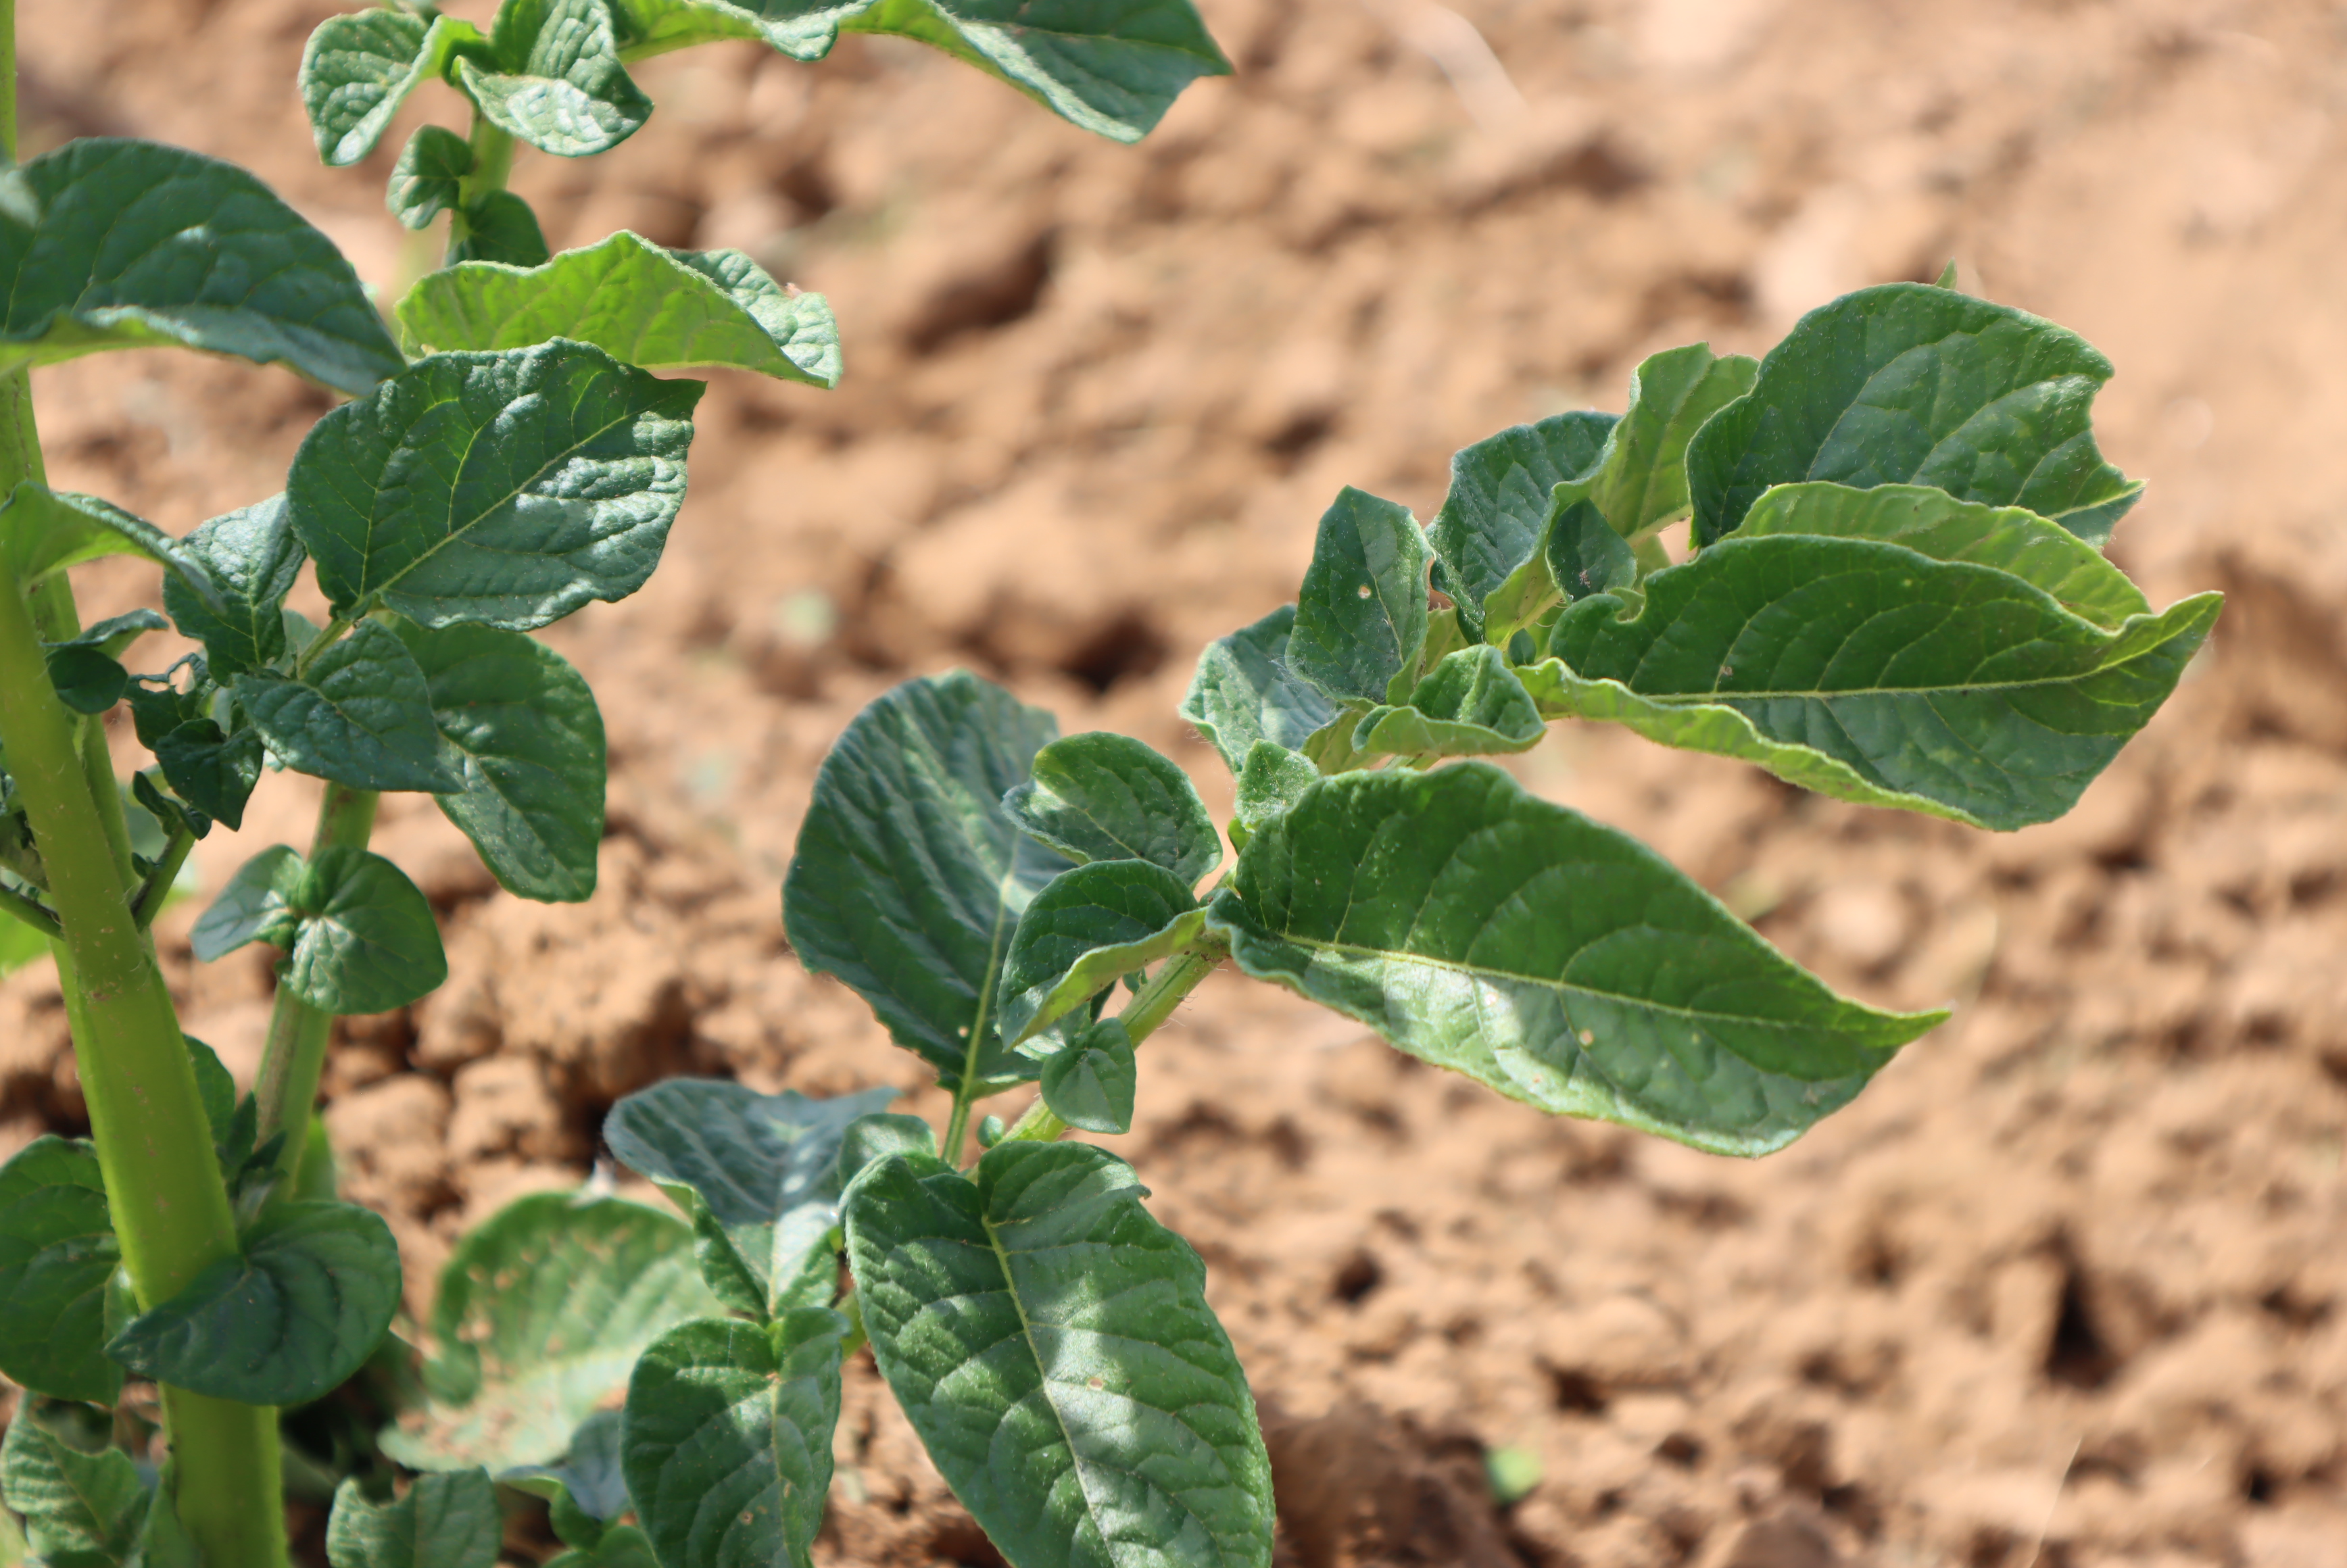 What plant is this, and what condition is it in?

potato, phytophagous
